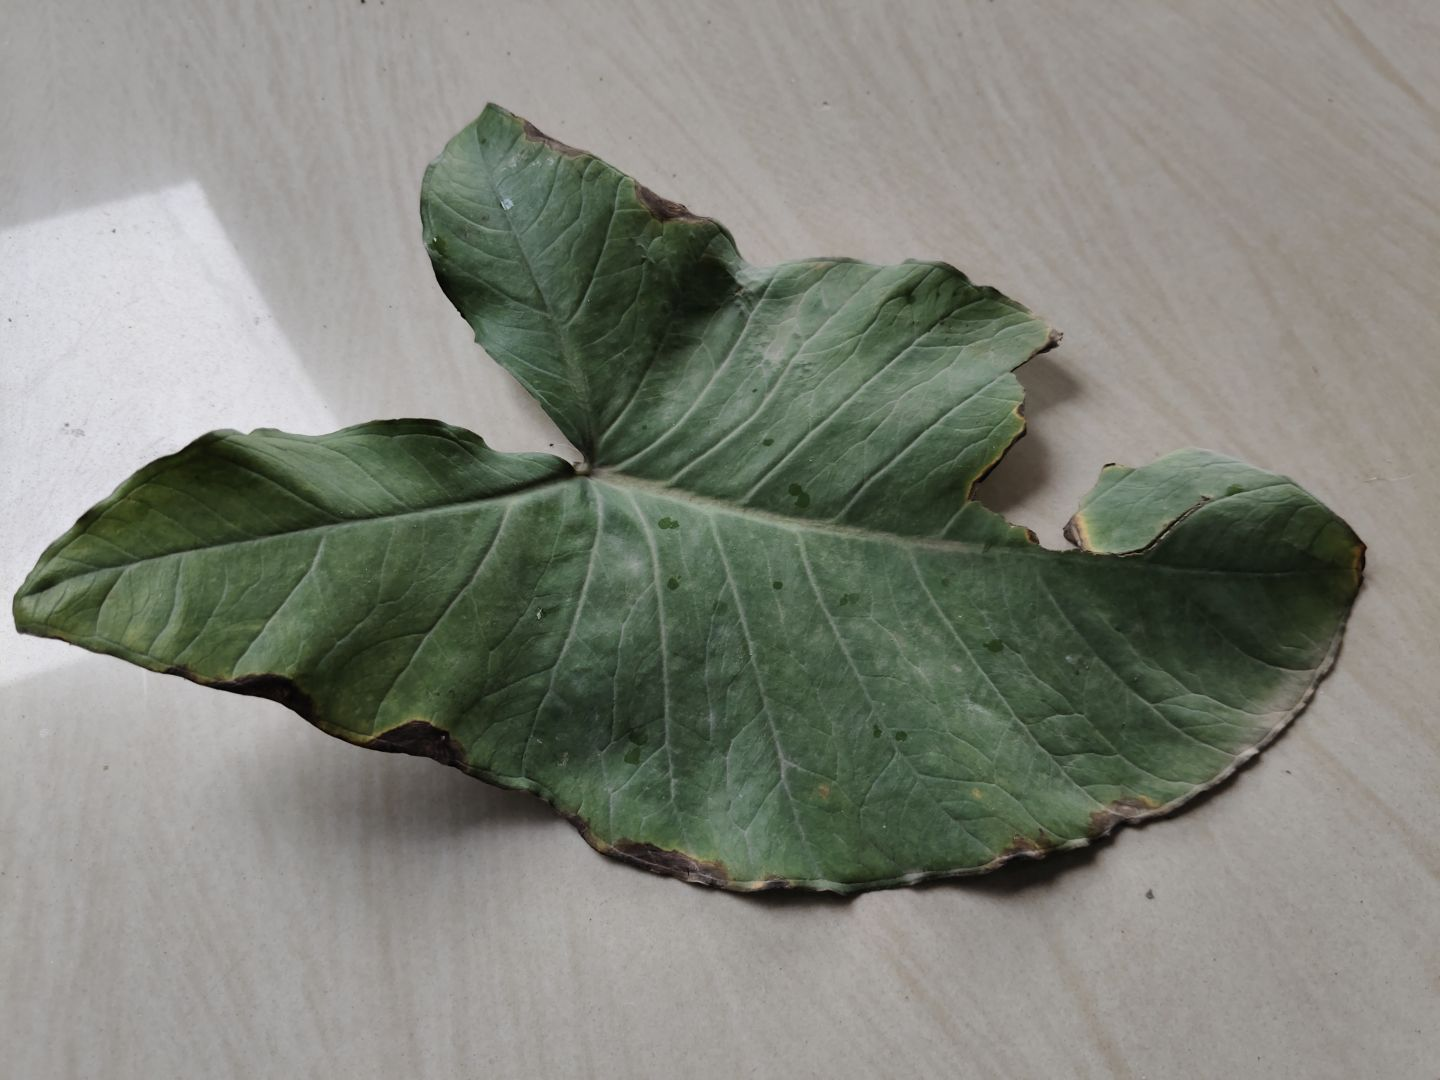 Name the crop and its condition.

taro, leaf blight
